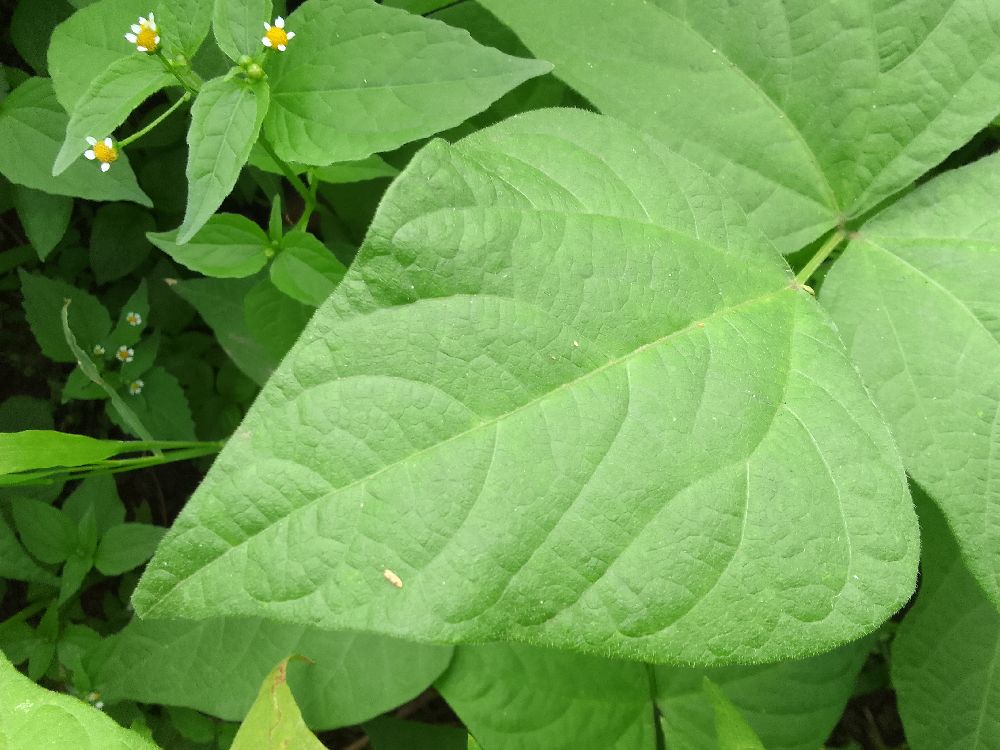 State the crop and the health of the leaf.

common bean, healthy
